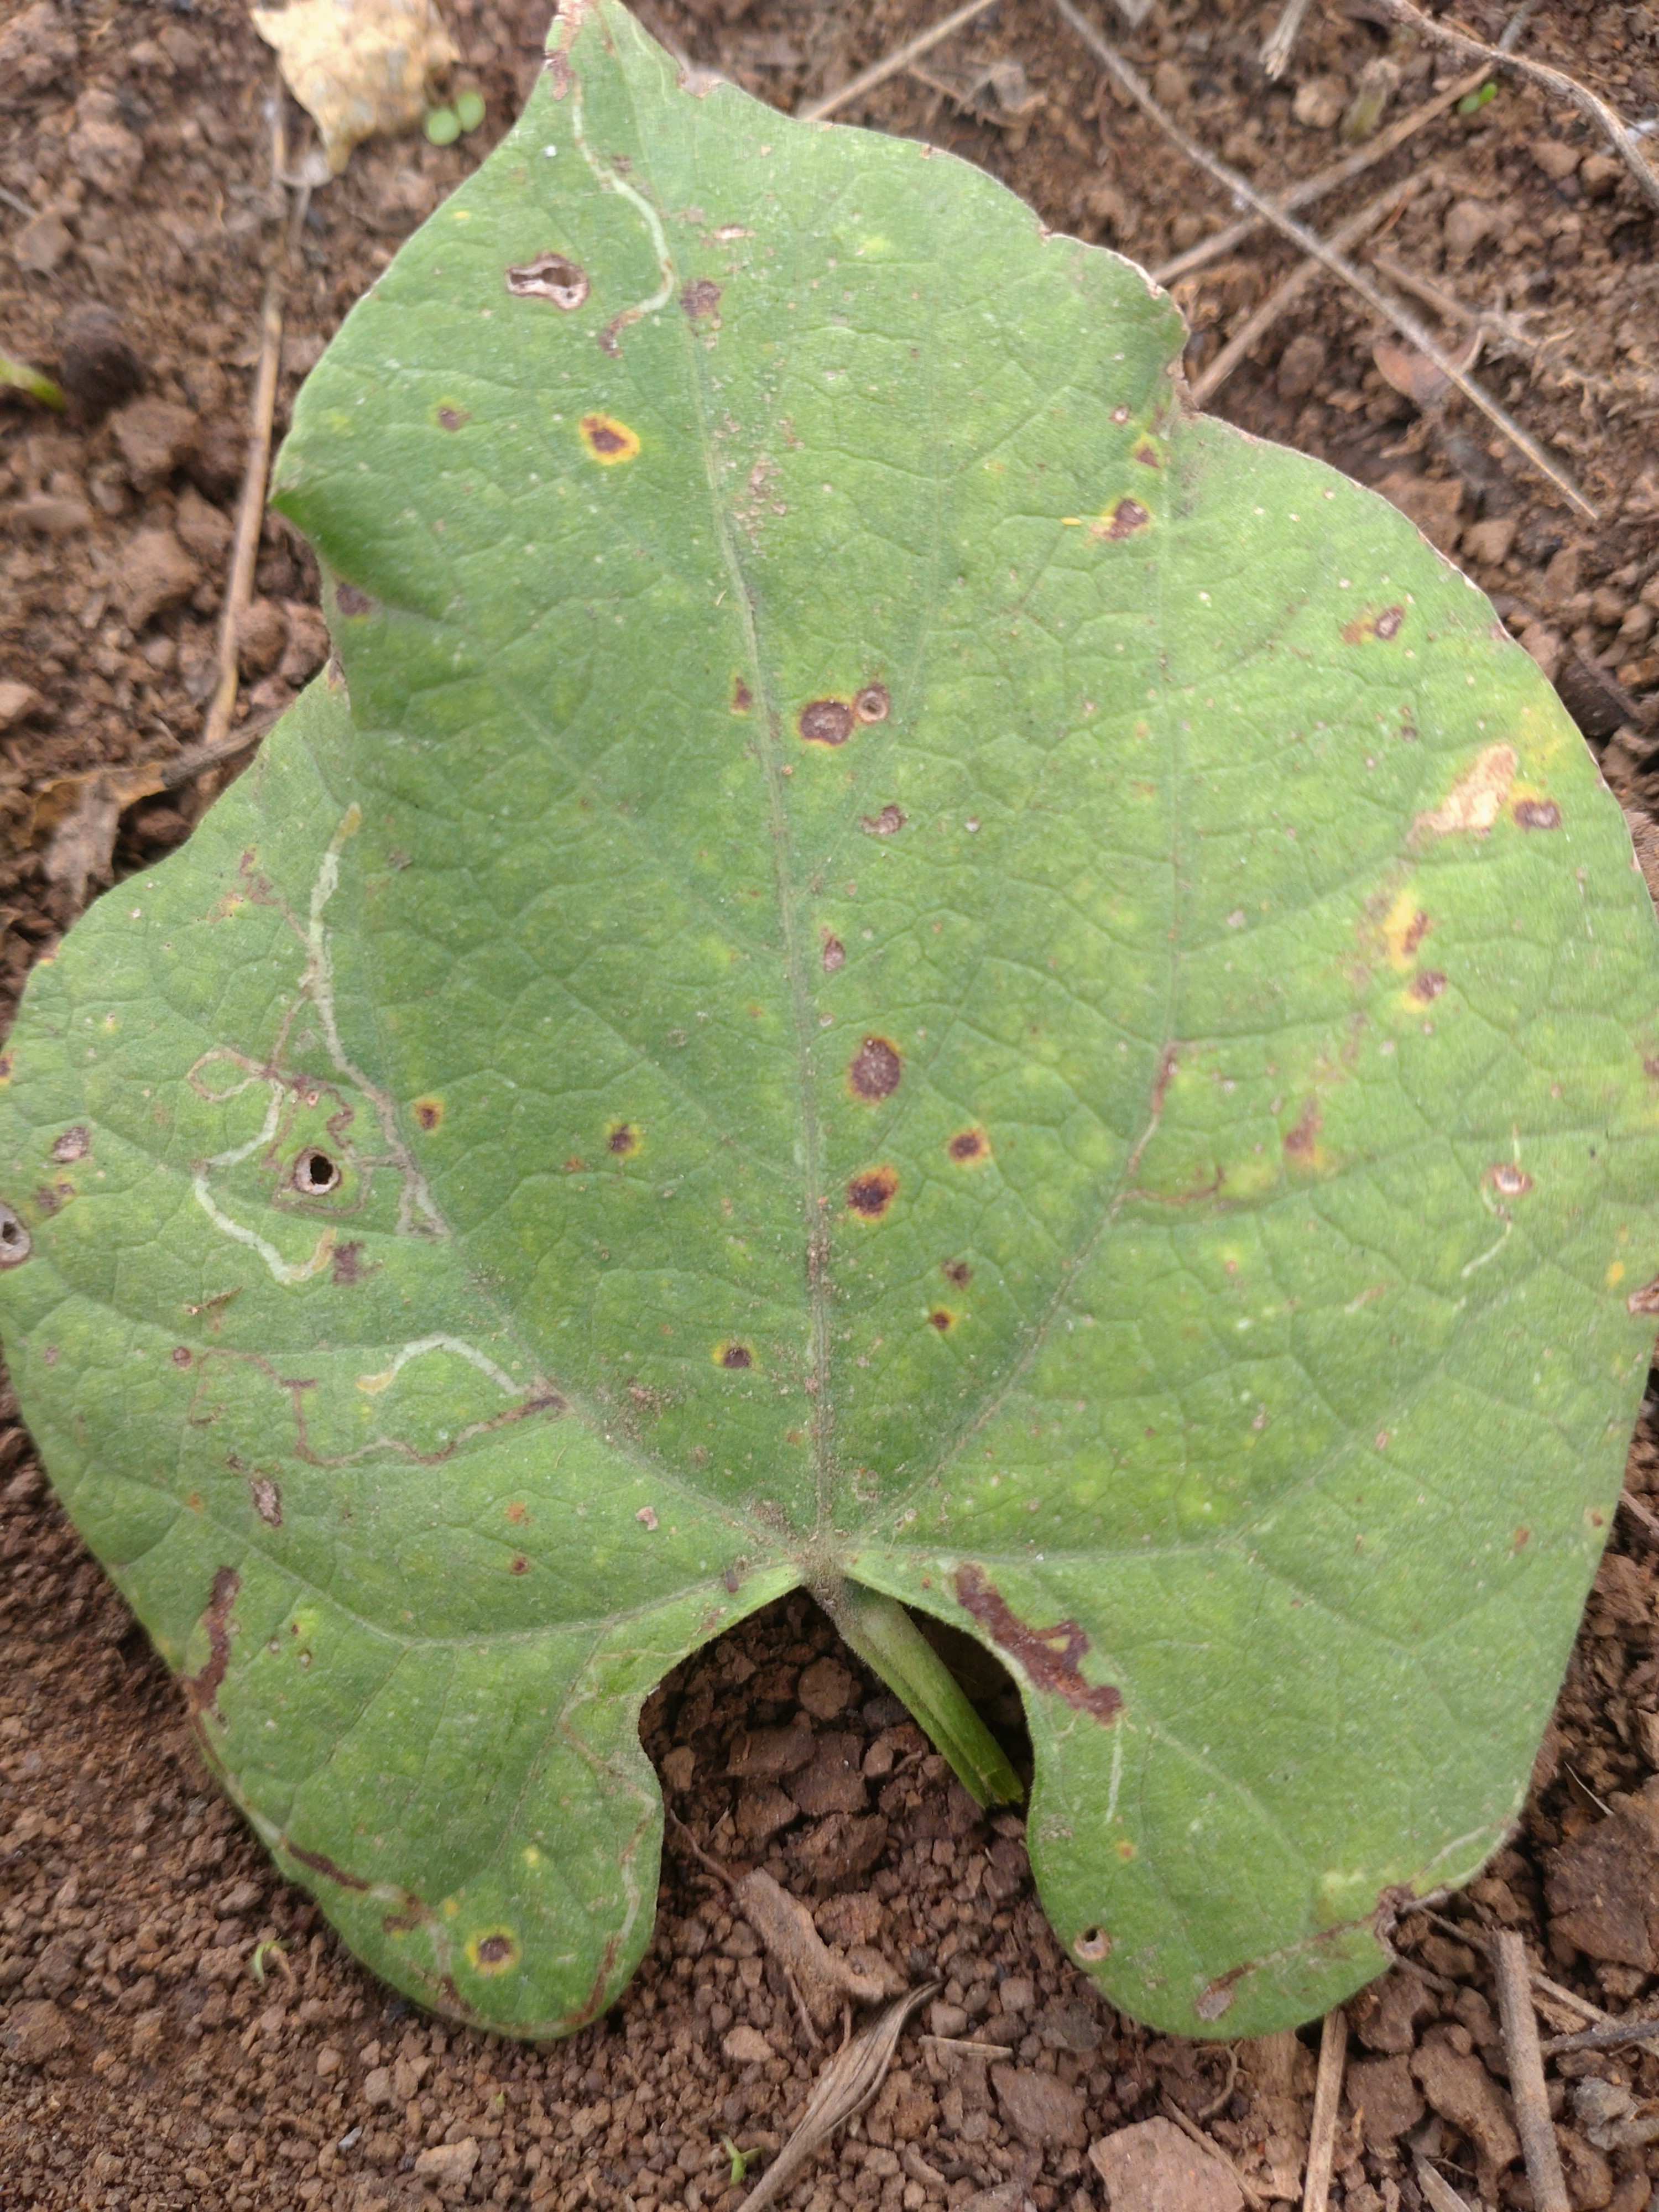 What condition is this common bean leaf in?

rust
